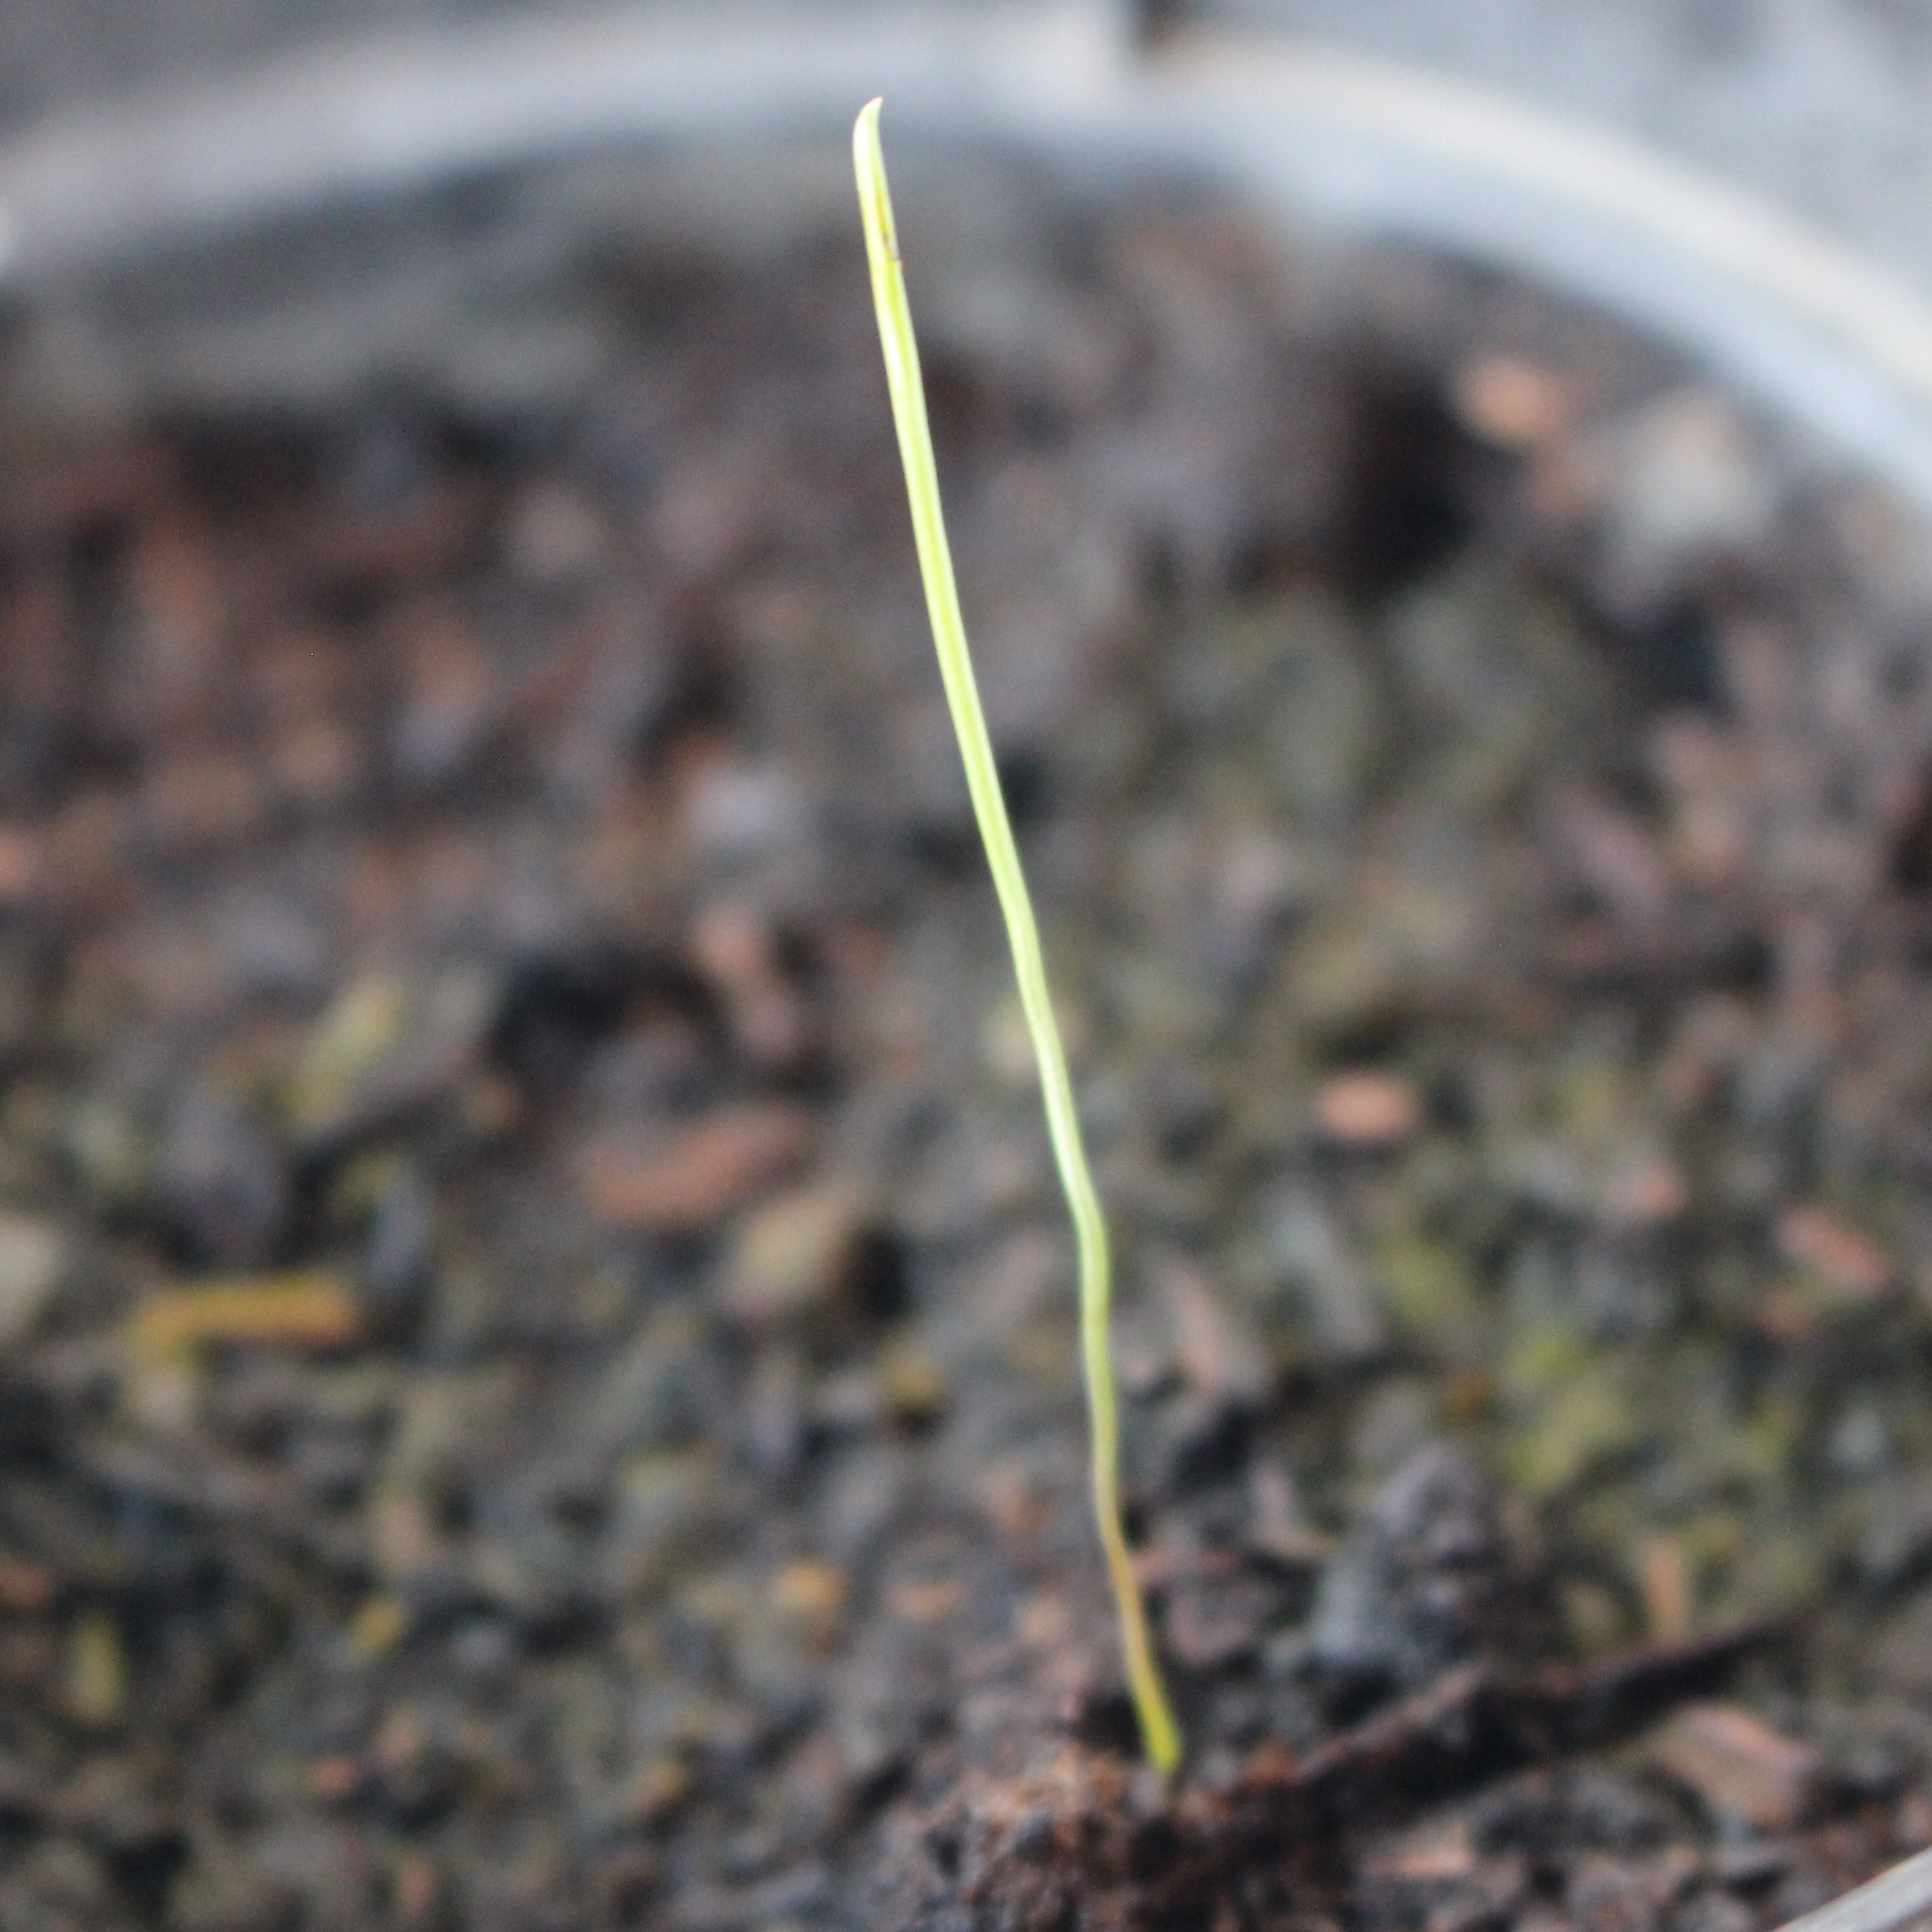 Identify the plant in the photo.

Lolium multiflorum
